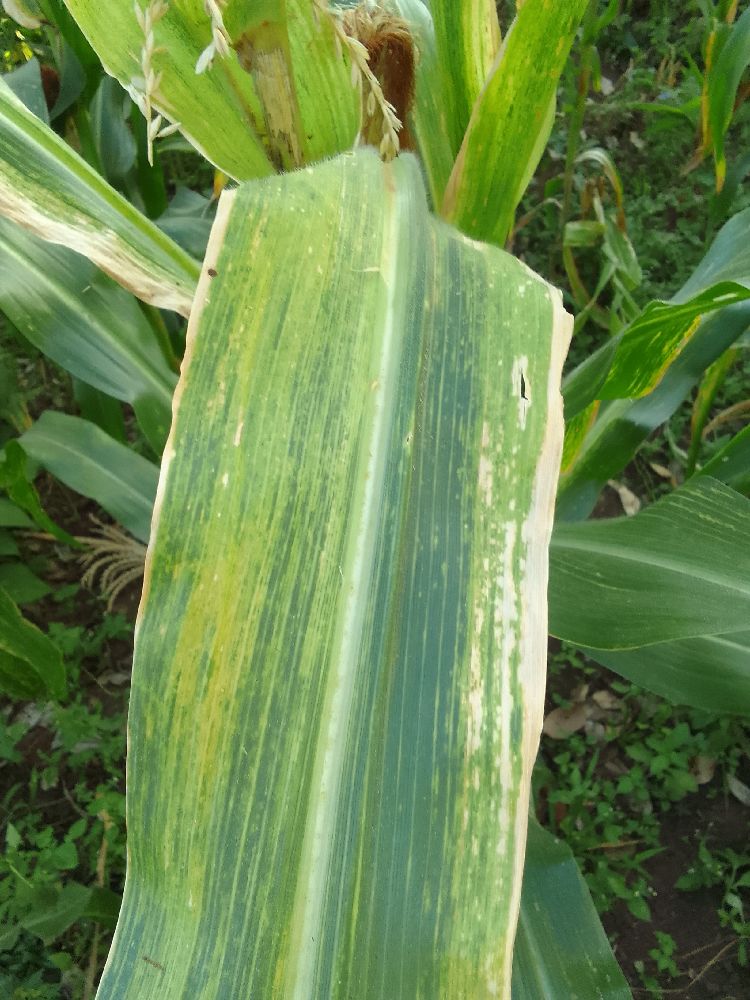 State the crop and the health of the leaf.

maize, maize lethal necrosis
